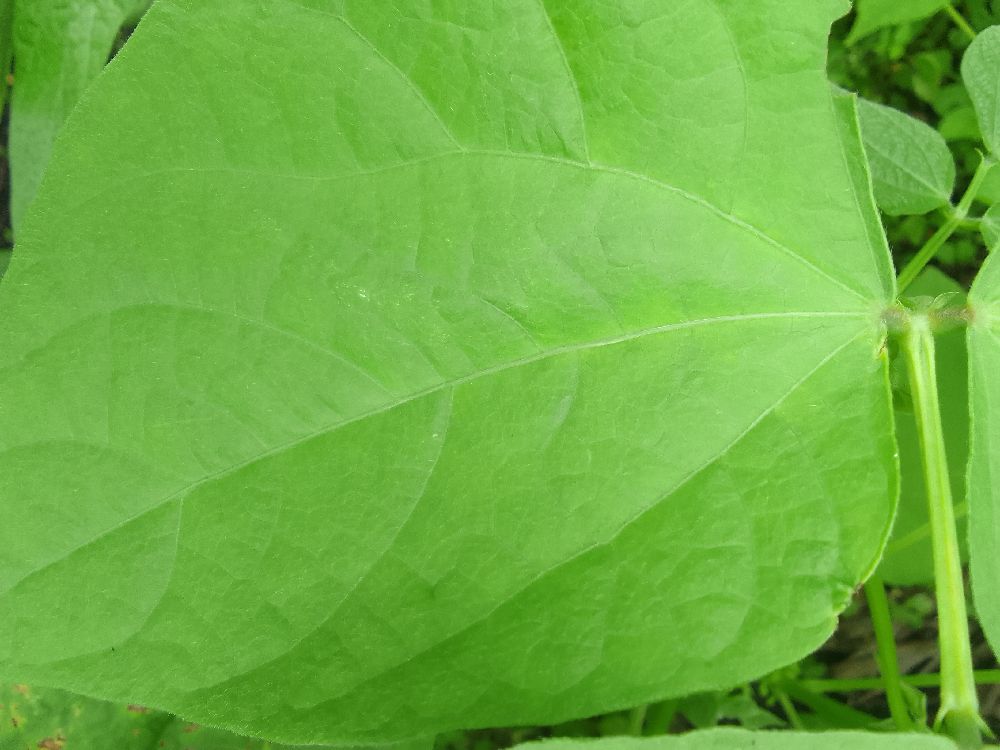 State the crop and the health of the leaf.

common bean, healthy
